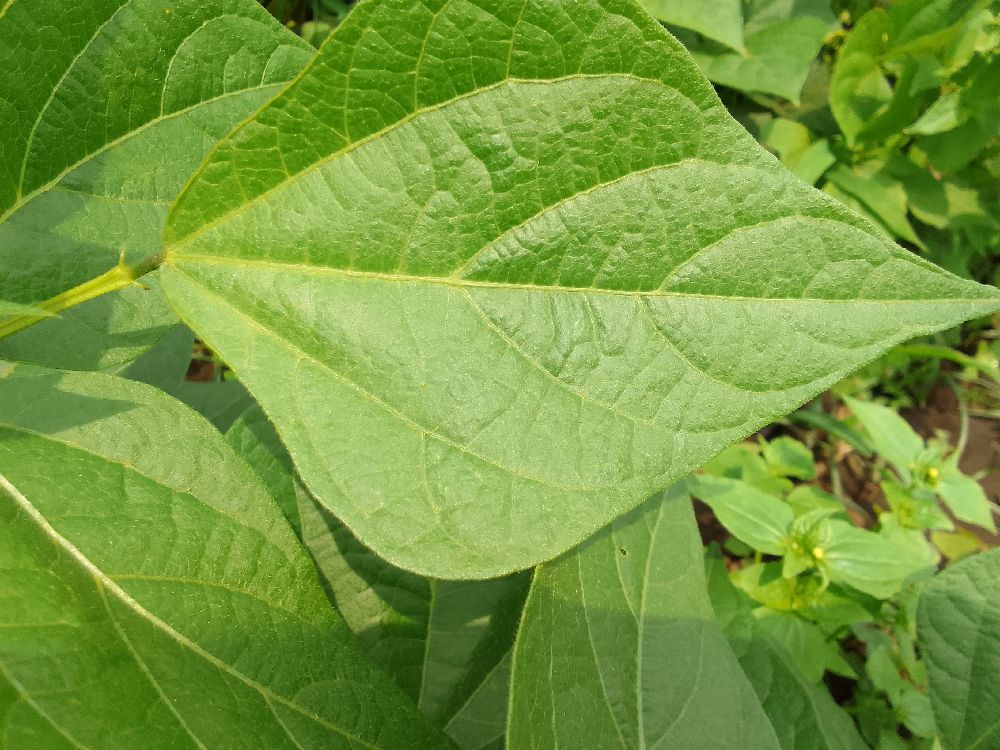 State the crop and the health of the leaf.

common bean, healthy
